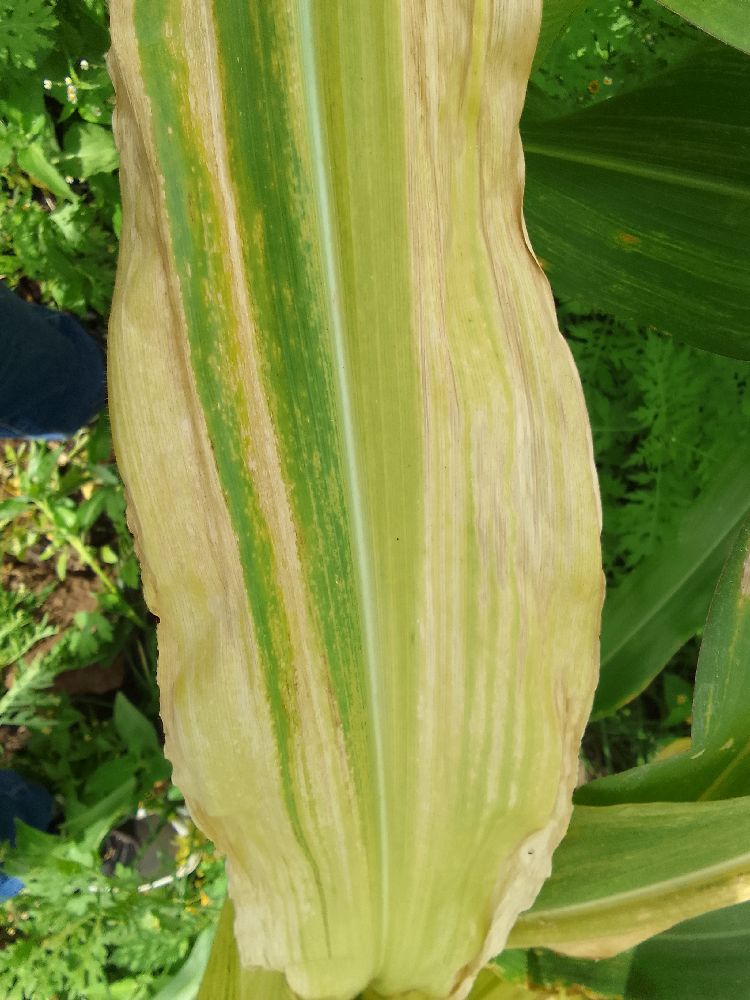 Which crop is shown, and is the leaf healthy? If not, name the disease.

maize, maize lethal necrosis
